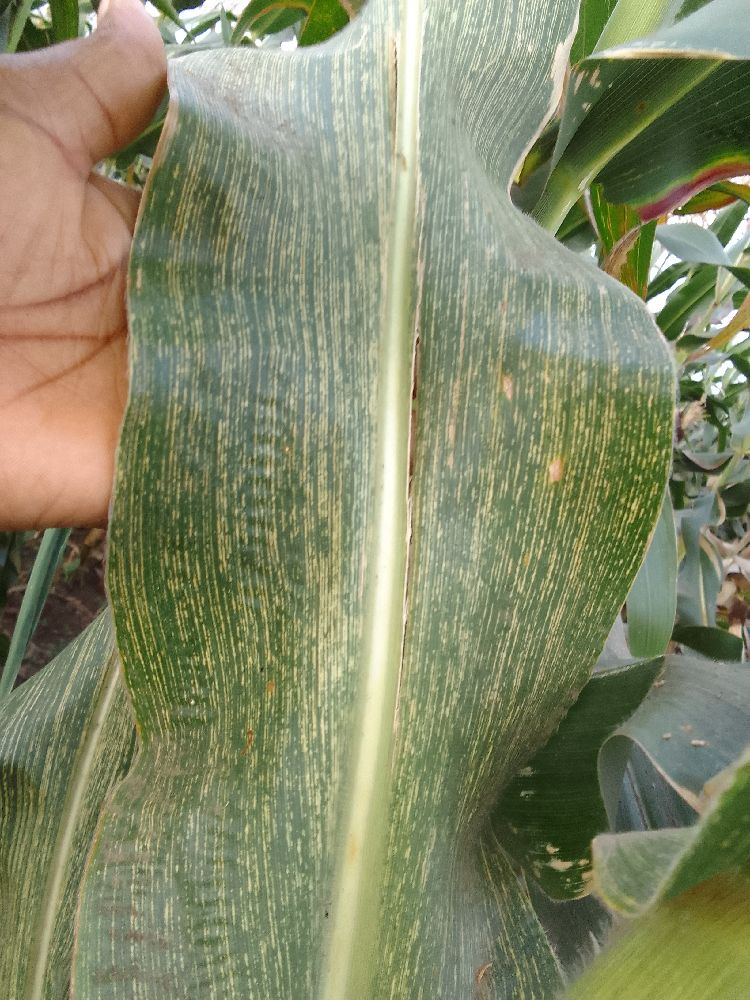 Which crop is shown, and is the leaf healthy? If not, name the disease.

maize, maize streak virus
